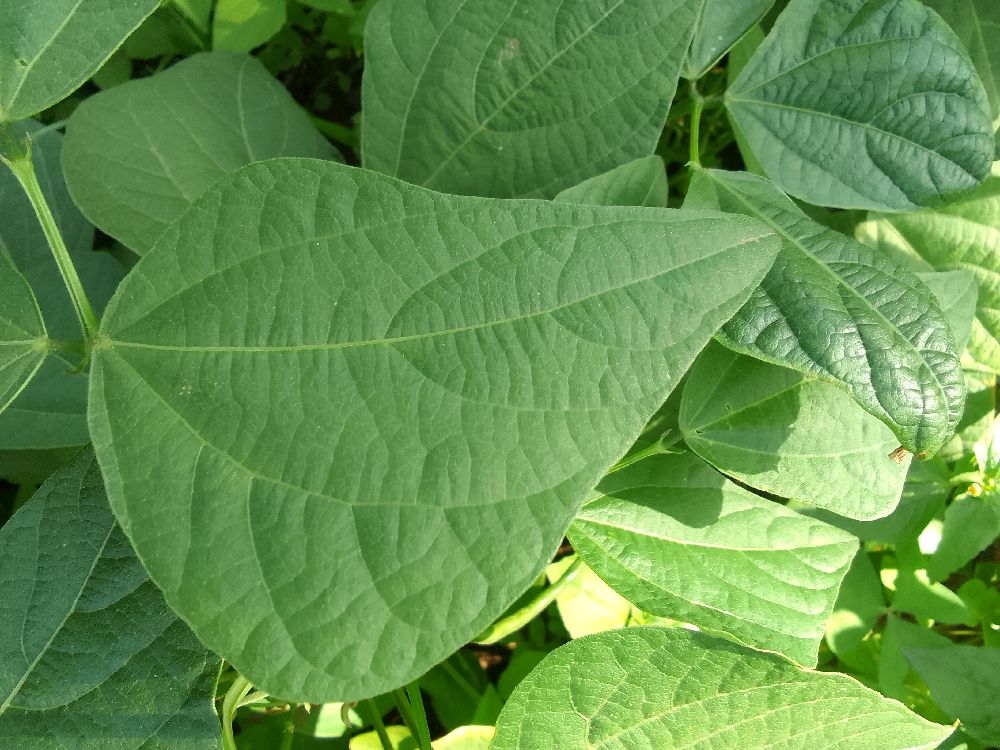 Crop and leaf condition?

common bean, healthy
